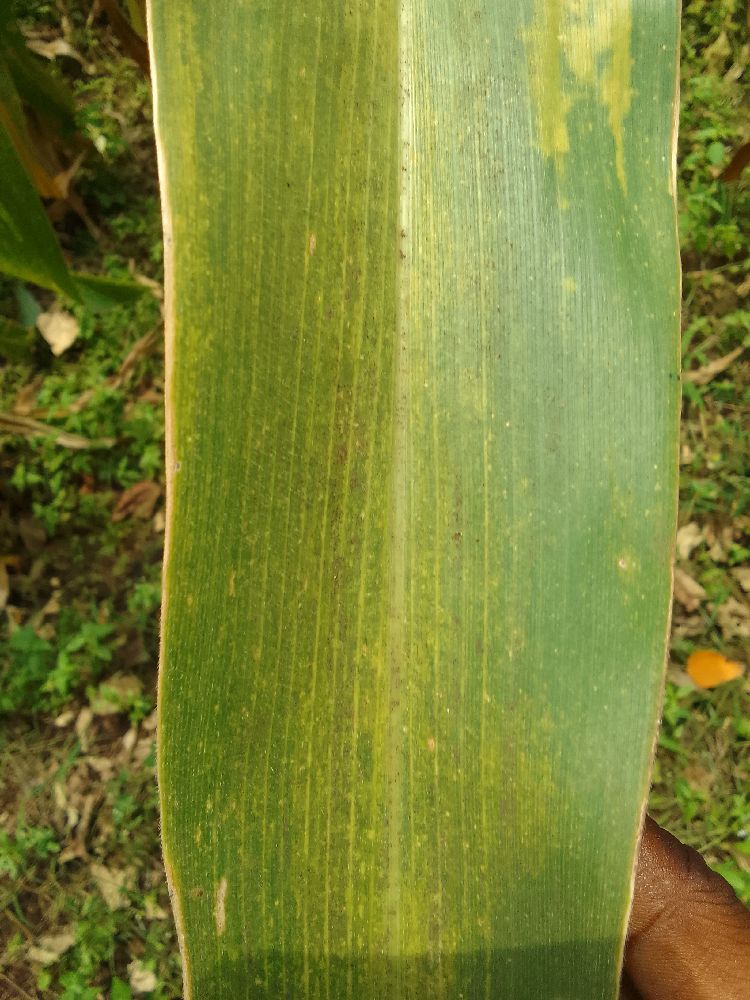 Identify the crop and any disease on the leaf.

maize, maize lethal necrosis
